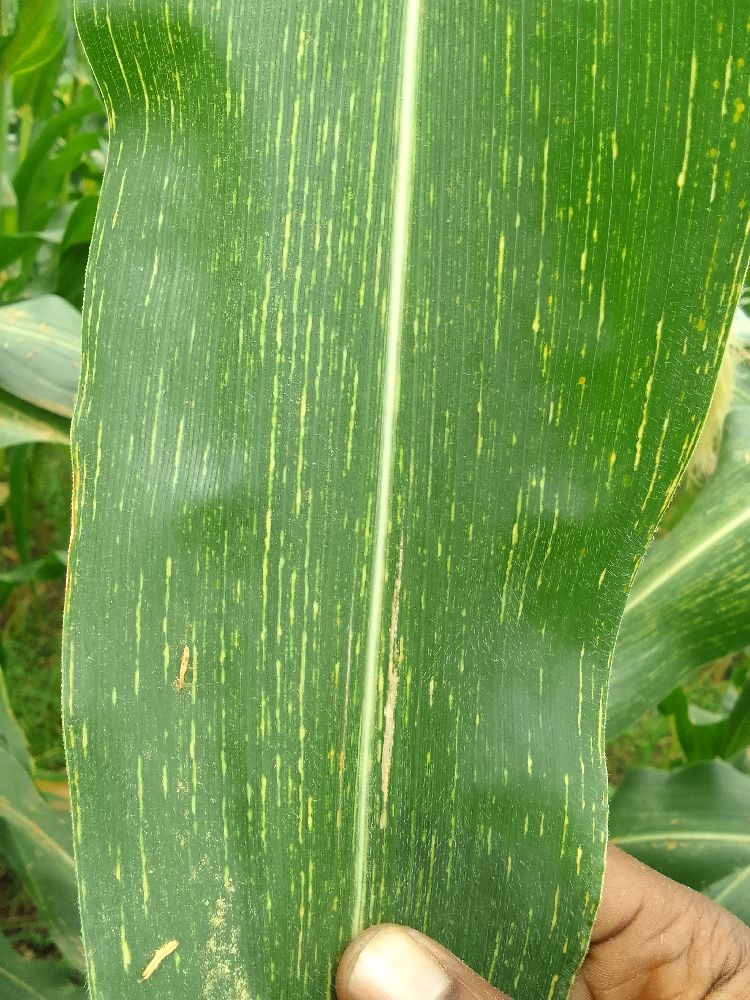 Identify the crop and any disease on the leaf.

maize, maize streak virus
